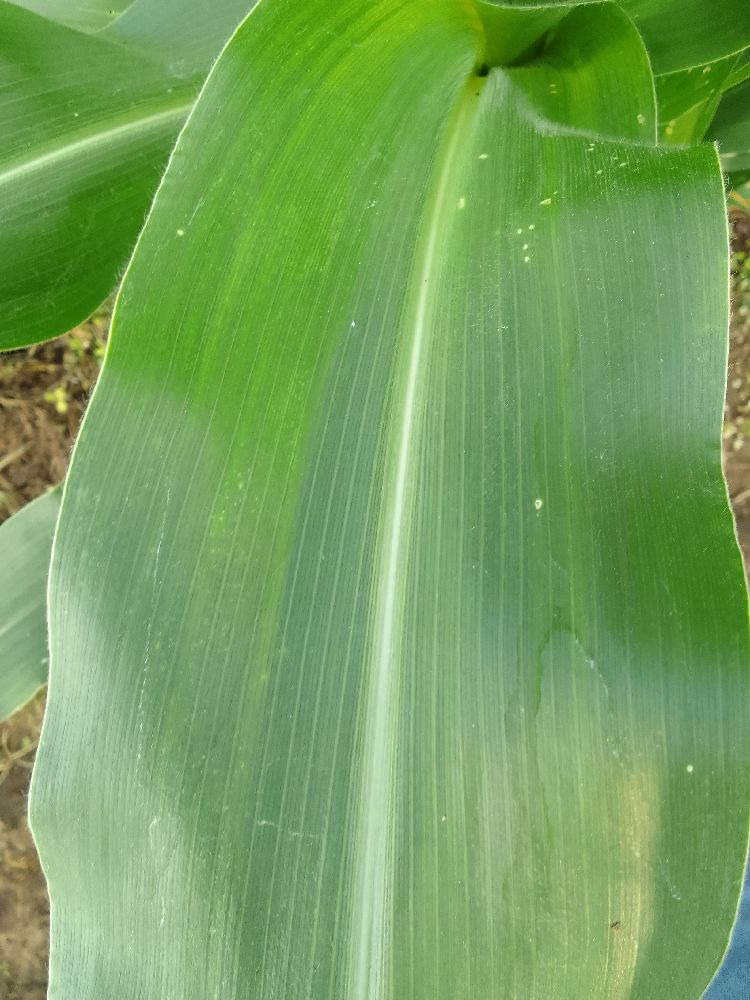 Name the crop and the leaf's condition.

maize, healthy
